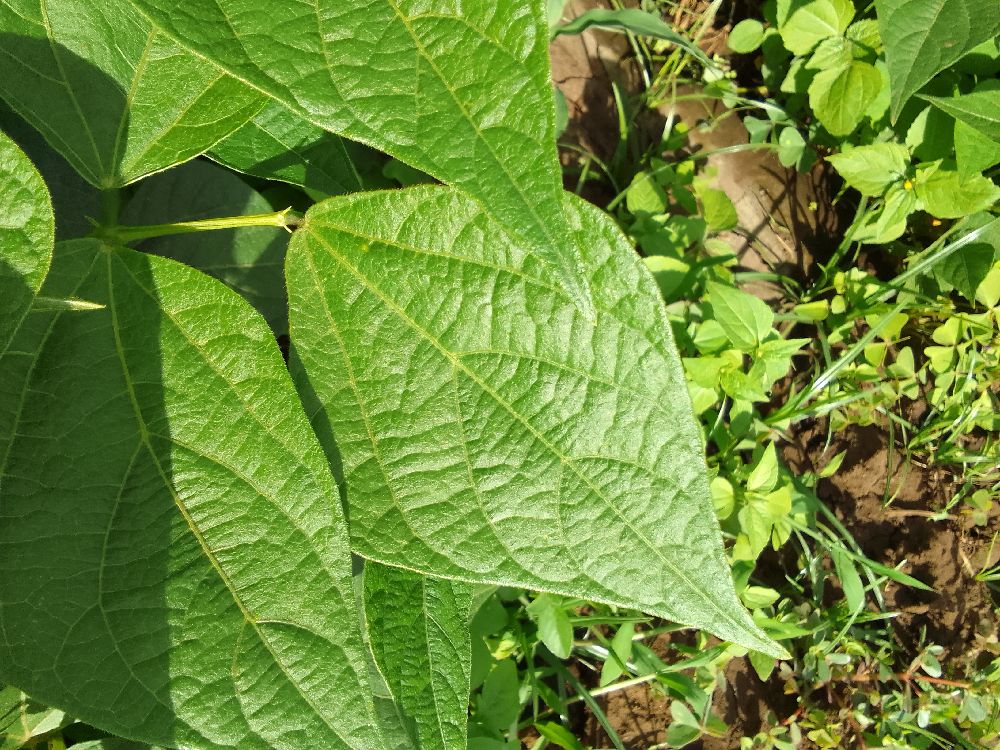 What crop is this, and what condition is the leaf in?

common bean, healthy
